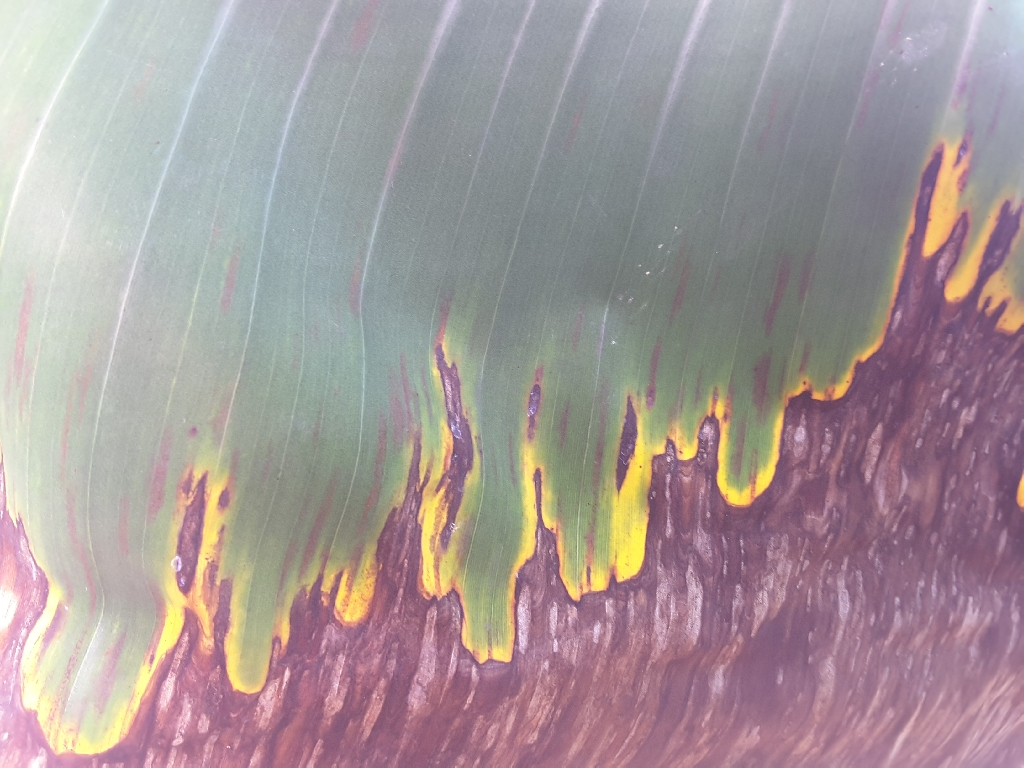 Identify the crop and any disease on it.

banana, black sigatoka
